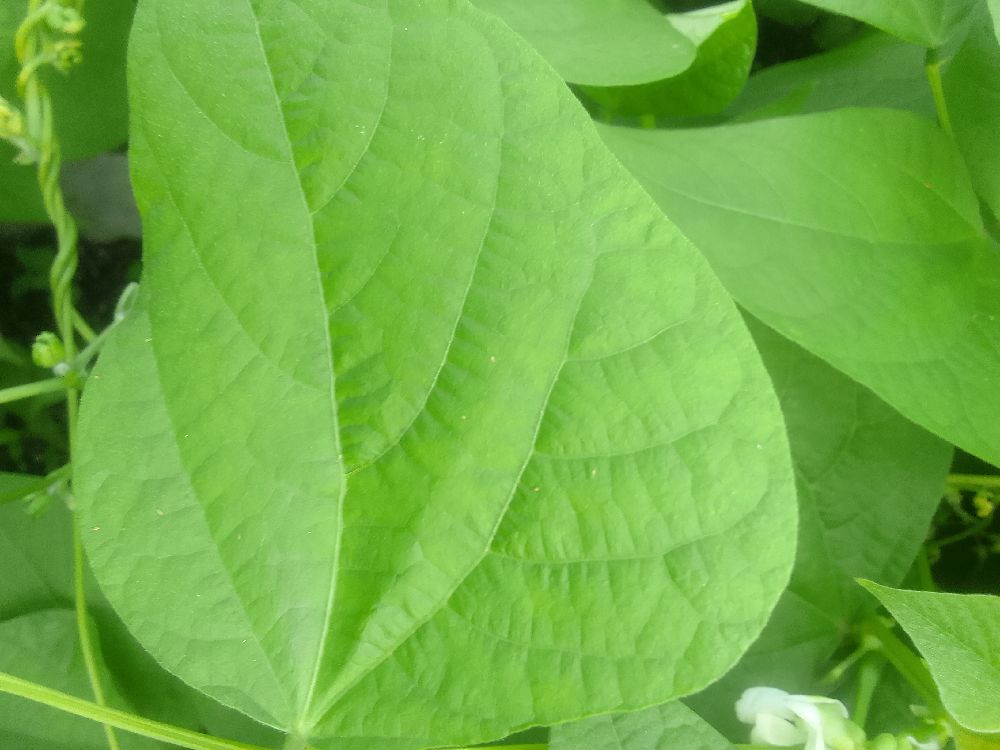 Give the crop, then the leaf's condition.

common bean, healthy
